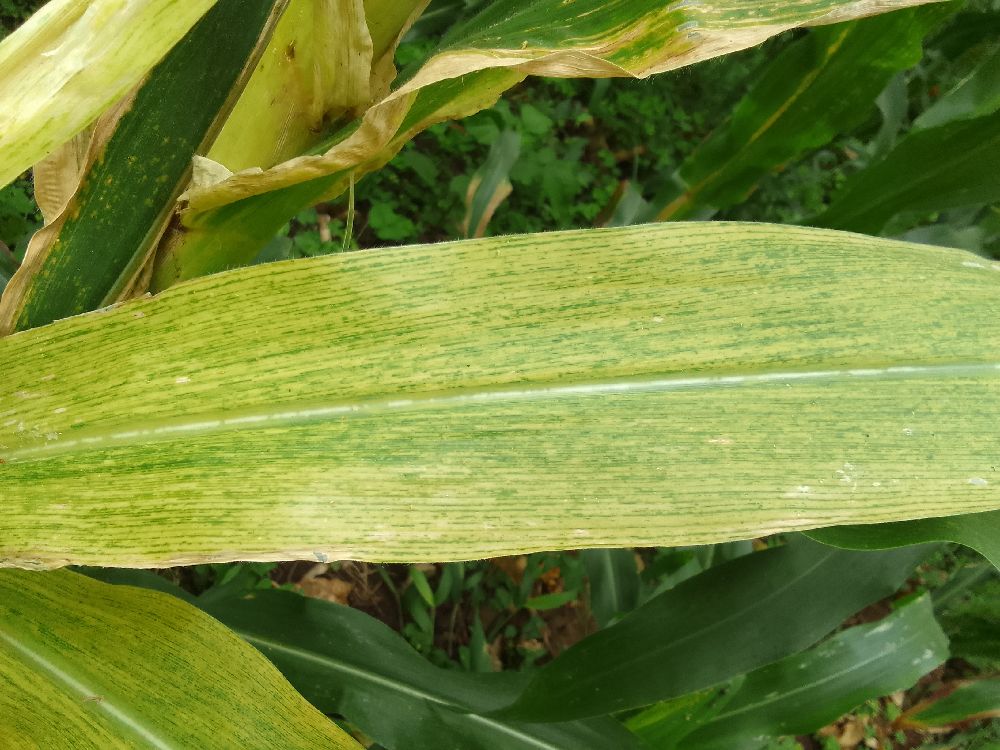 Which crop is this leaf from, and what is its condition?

maize, maize lethal necrosis
